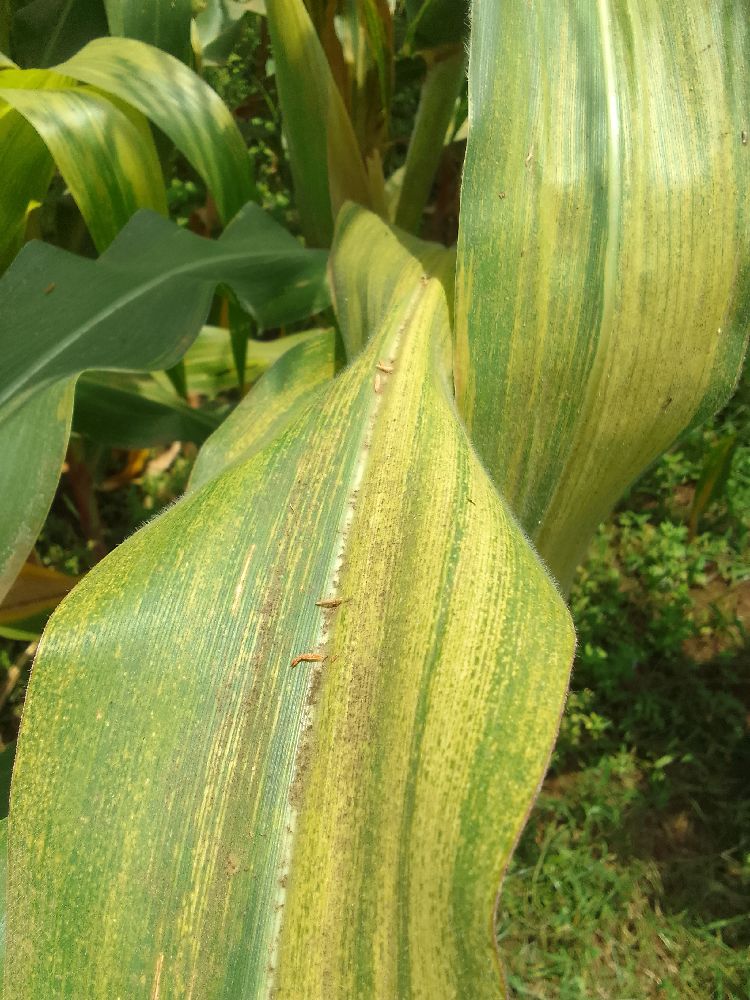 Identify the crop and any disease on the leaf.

maize, maize lethal necrosis
